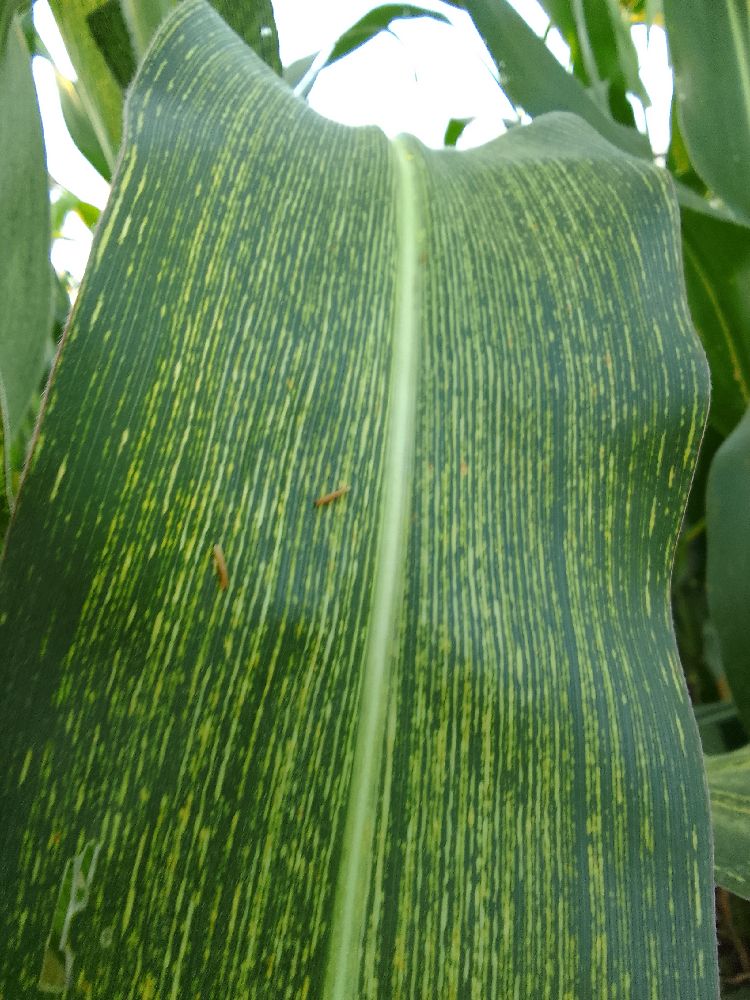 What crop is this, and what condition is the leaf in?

maize, maize streak virus
